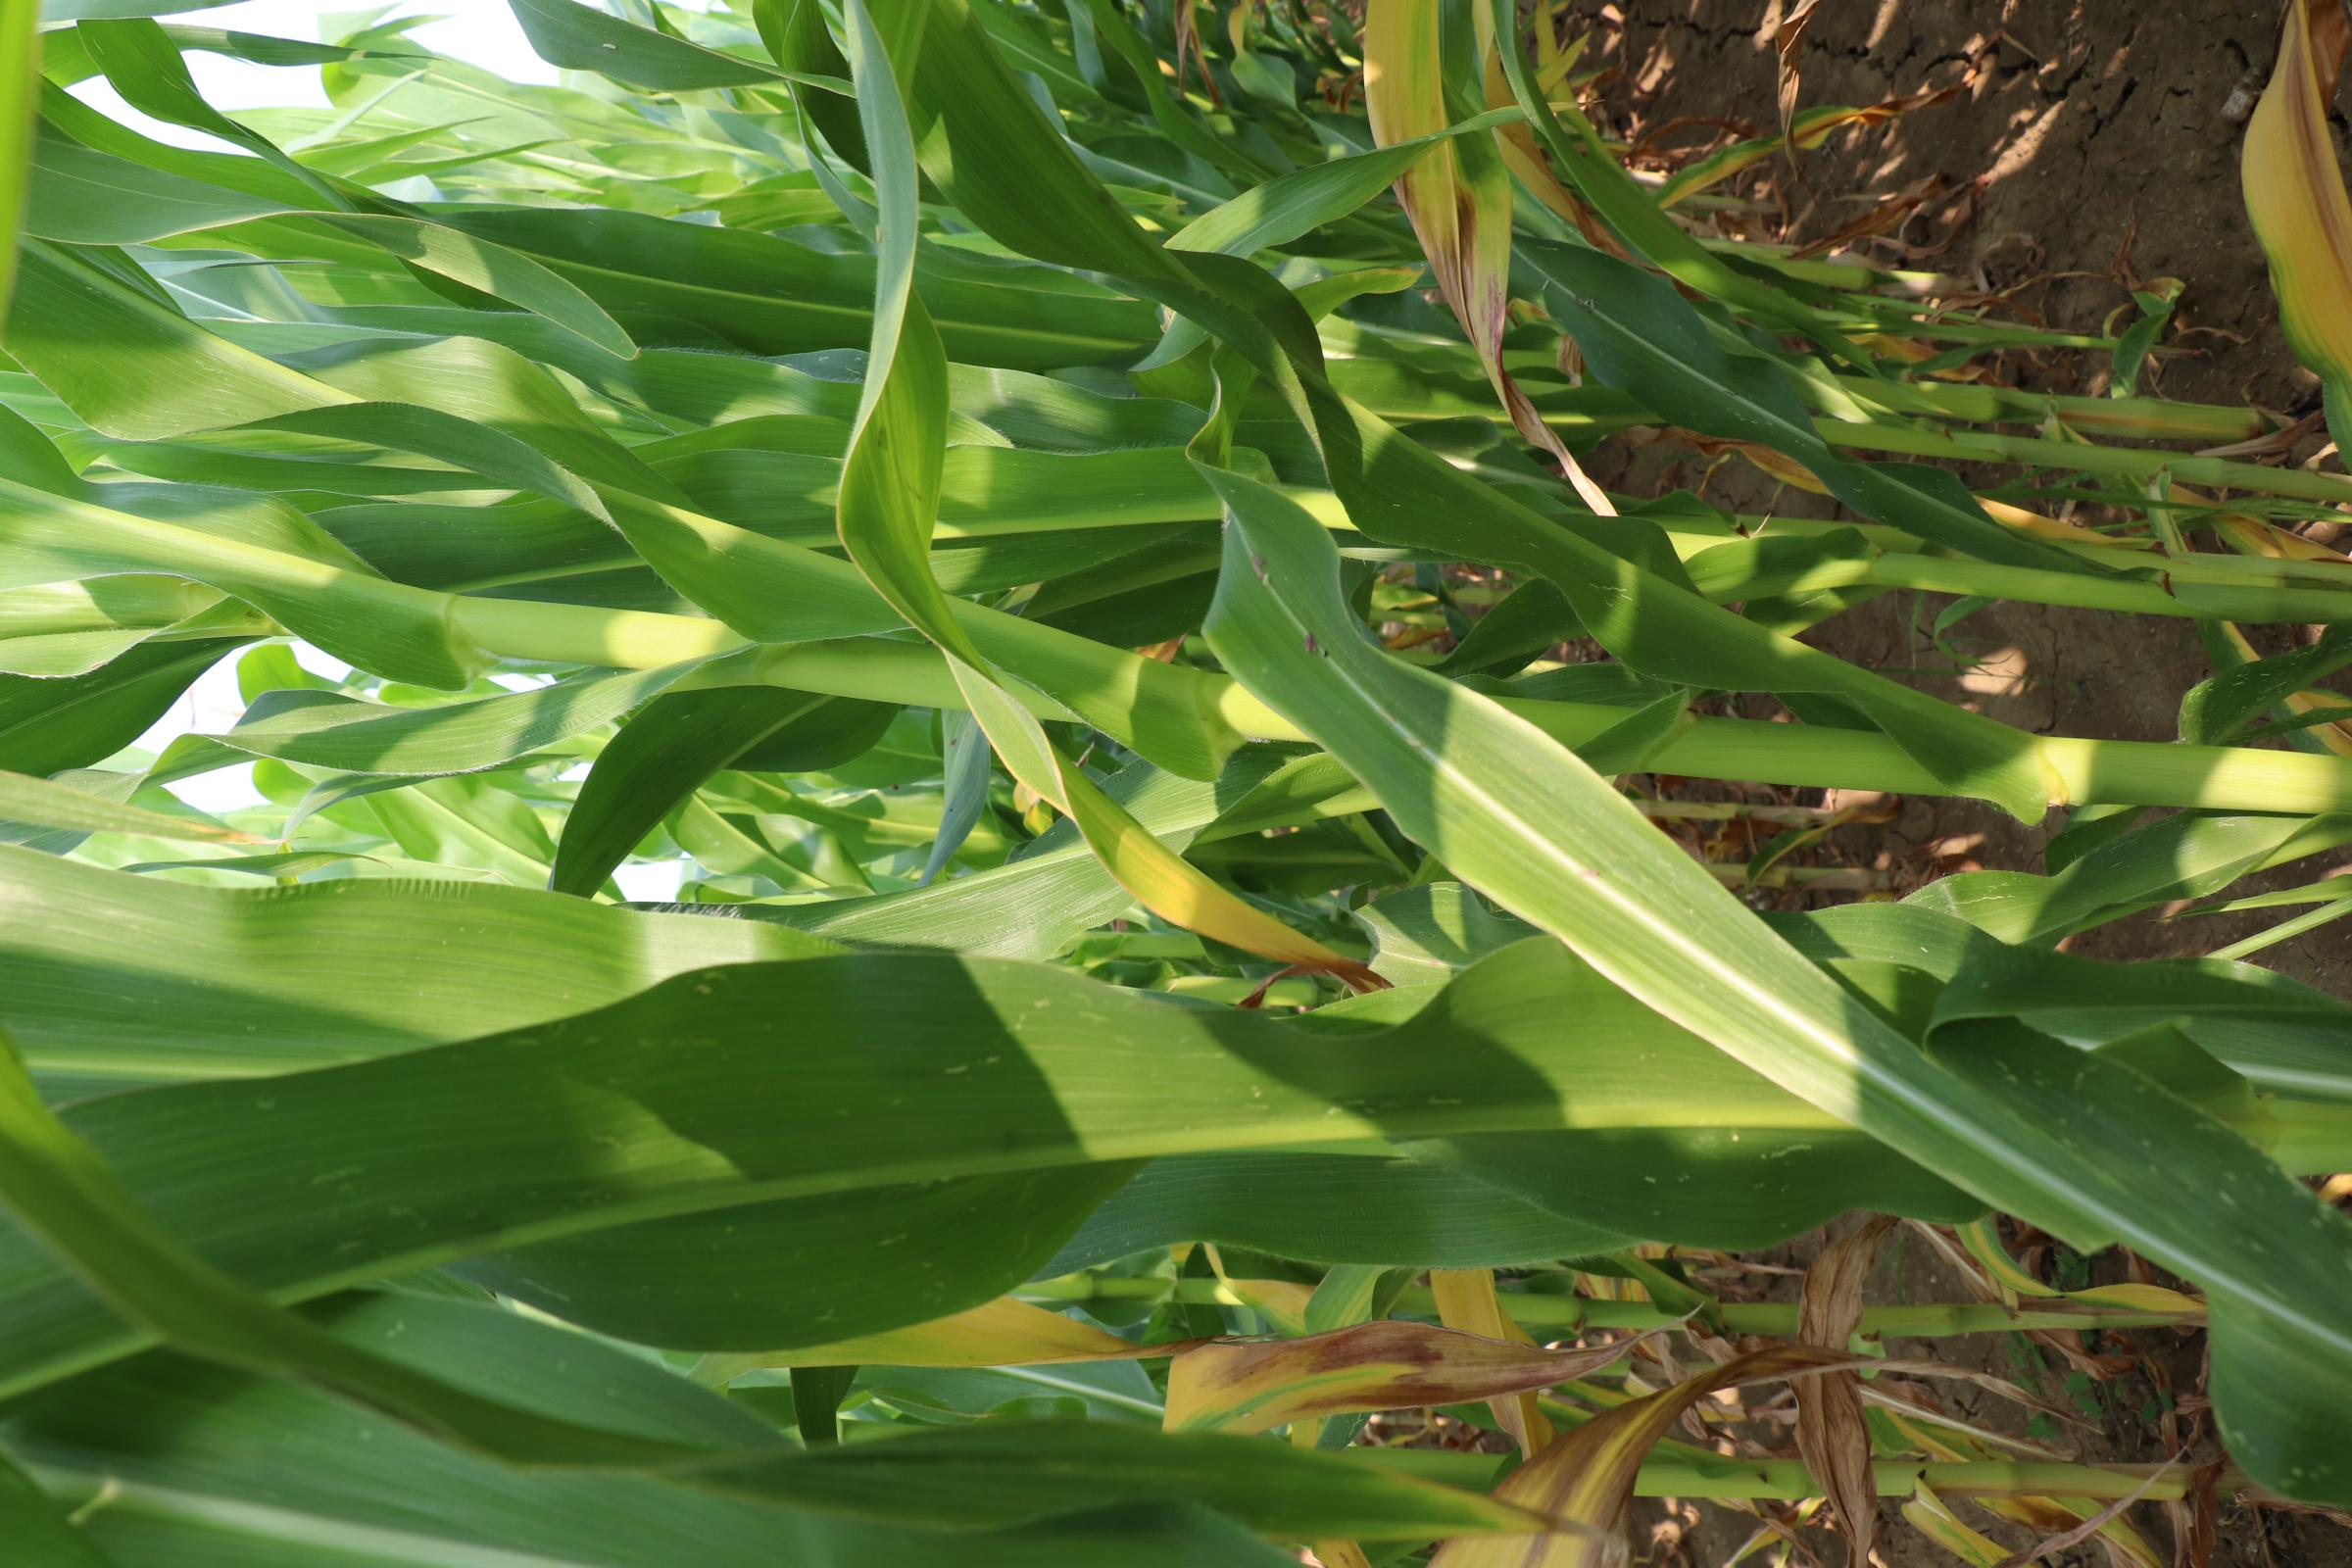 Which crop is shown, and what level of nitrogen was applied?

maize, no added nitrogen
